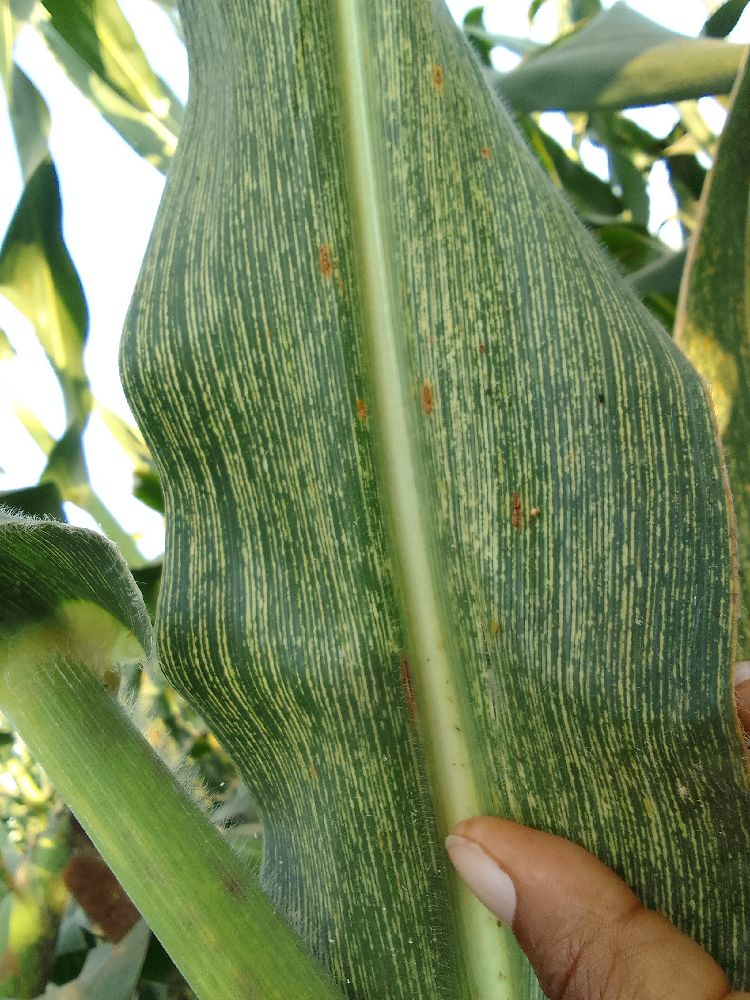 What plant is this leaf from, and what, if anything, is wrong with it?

maize, maize streak virus
